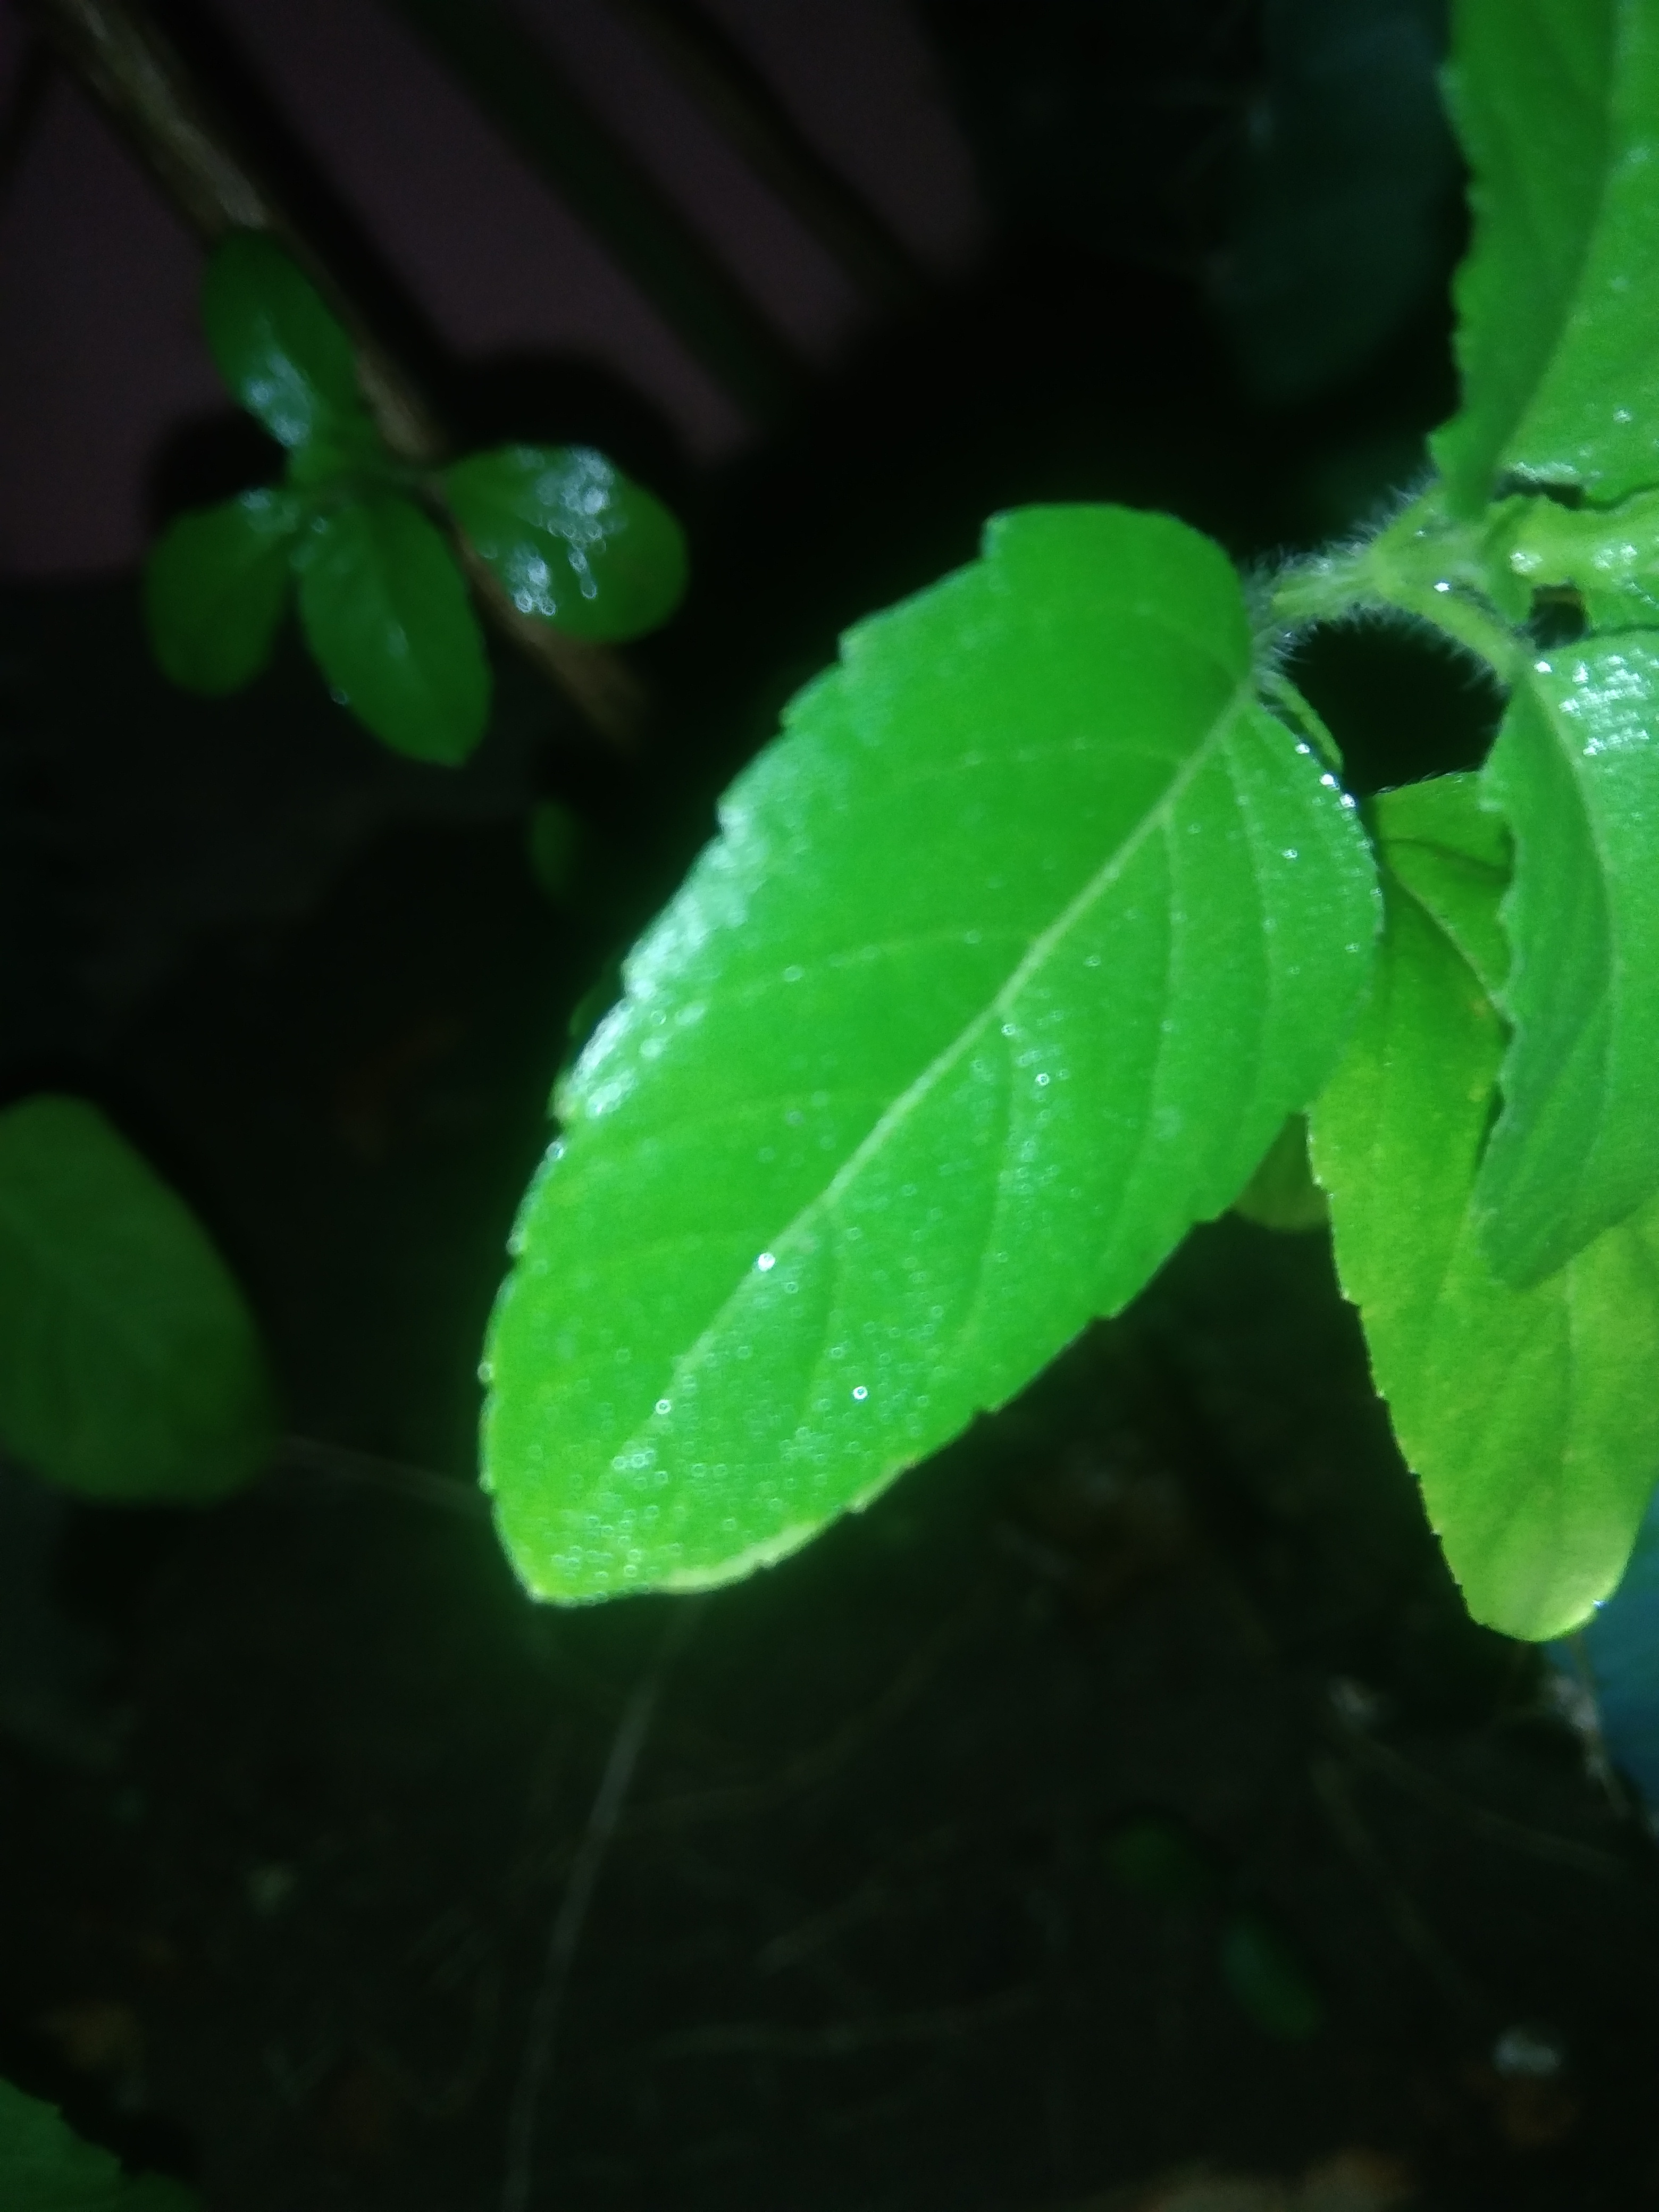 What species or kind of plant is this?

tulshi
